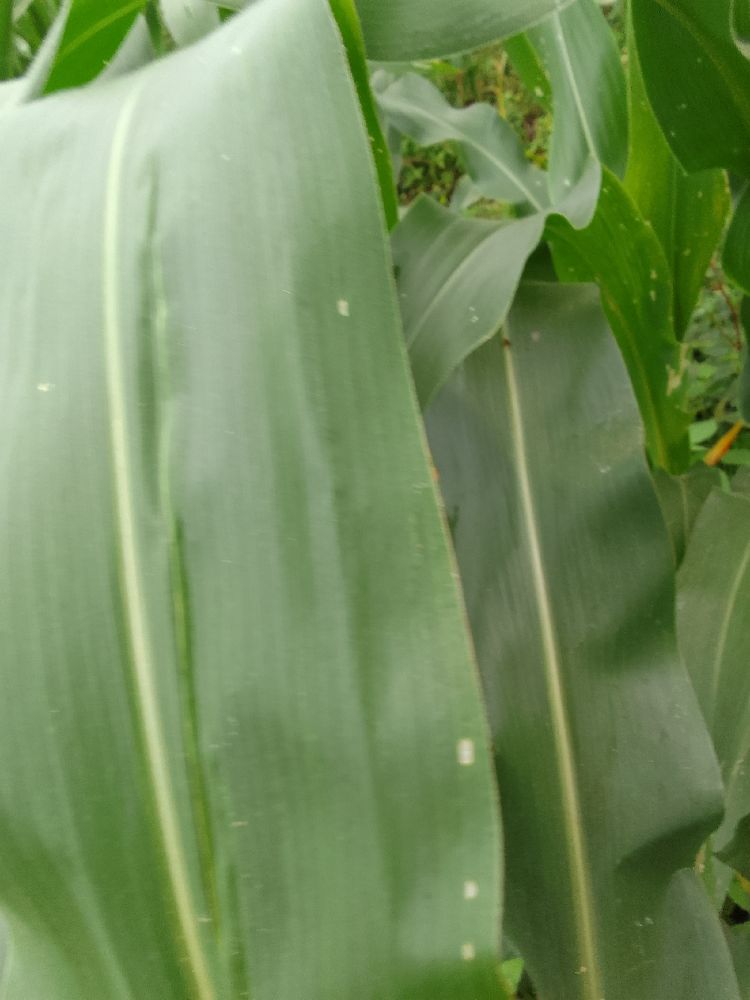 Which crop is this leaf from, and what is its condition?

maize, healthy
